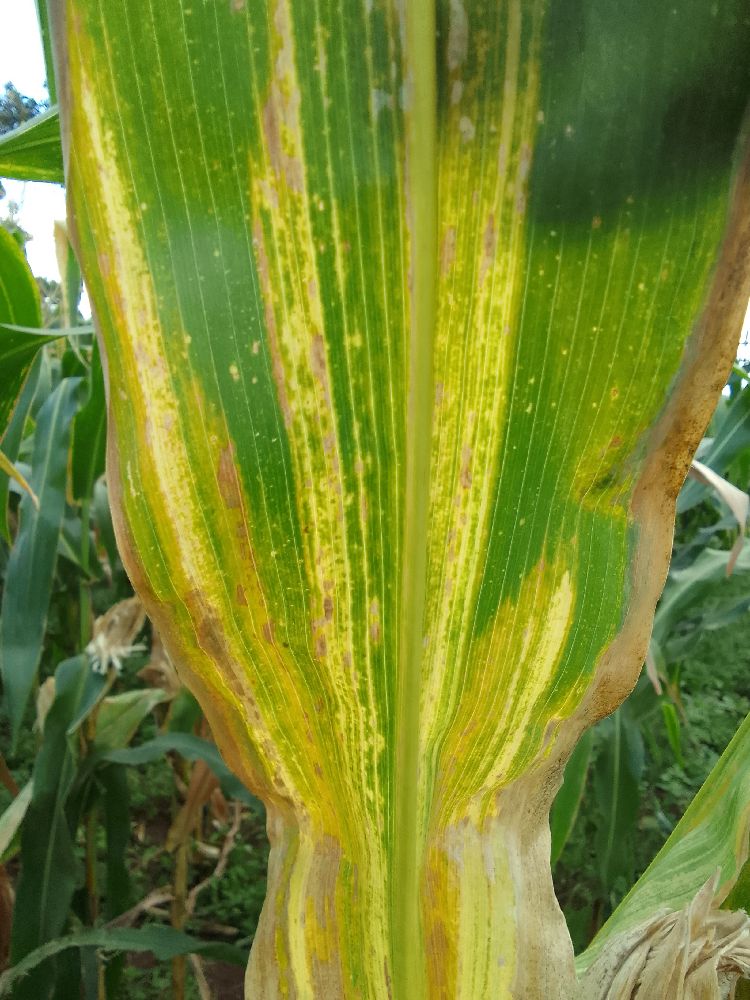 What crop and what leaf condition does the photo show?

maize, maize lethal necrosis
